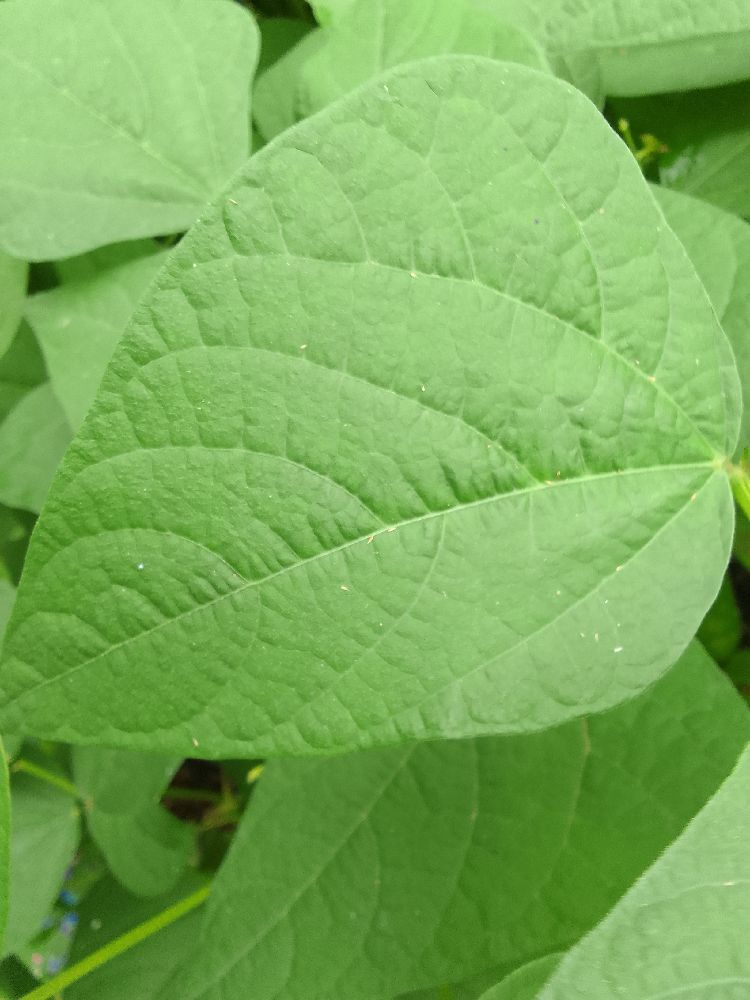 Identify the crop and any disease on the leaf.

common bean, healthy
